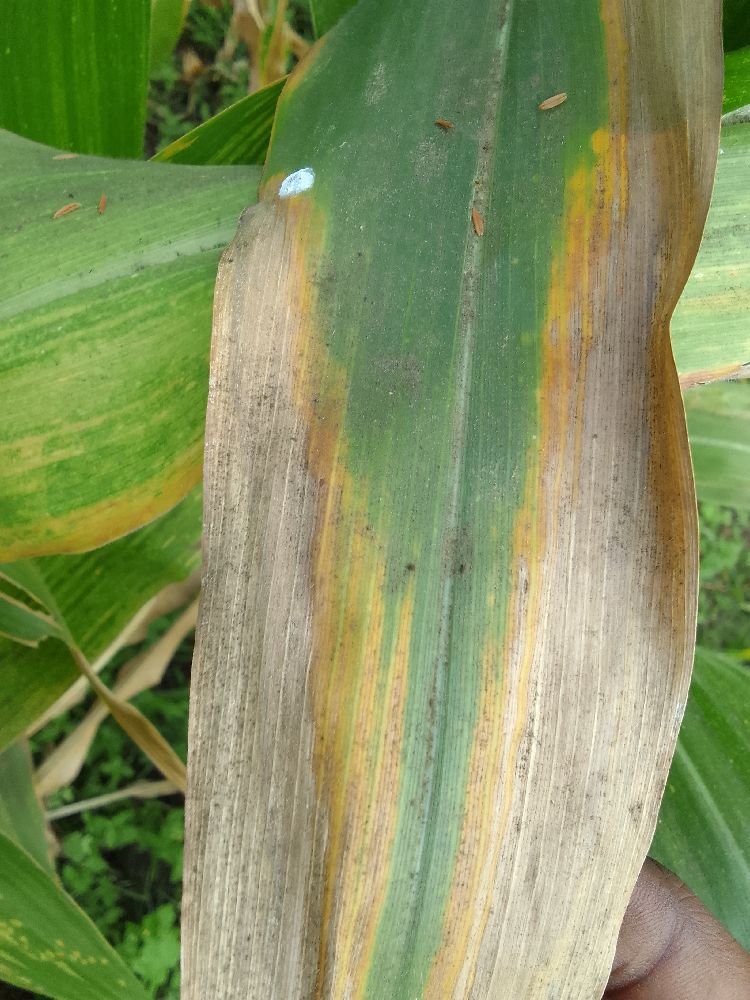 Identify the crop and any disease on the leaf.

maize, maize lethal necrosis
